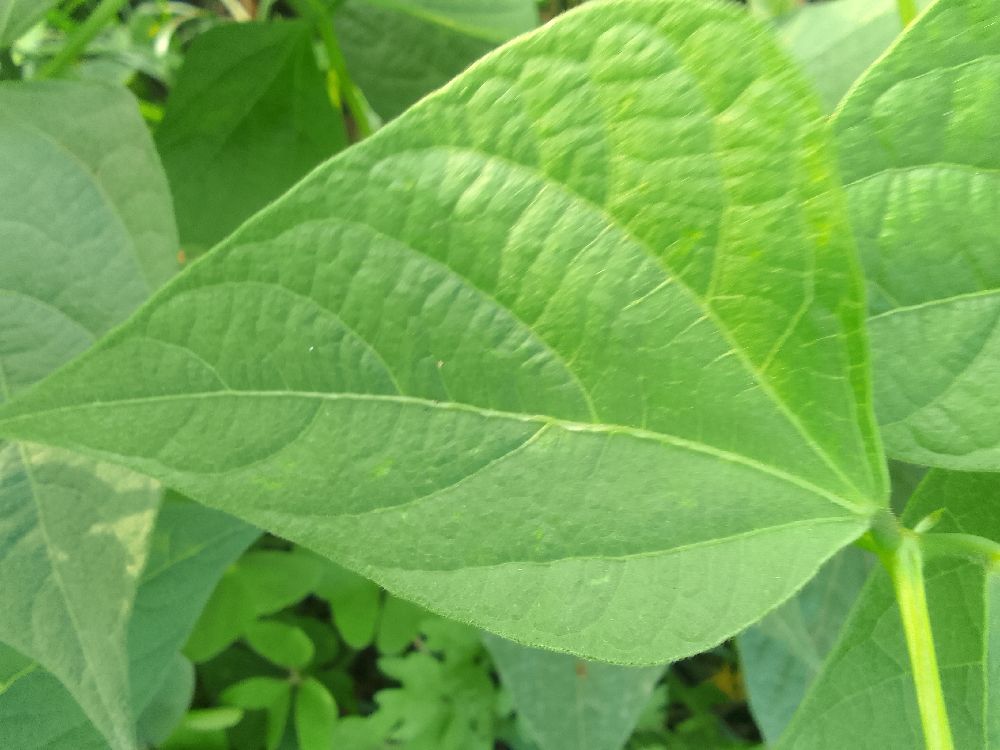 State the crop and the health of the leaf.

common bean, healthy
